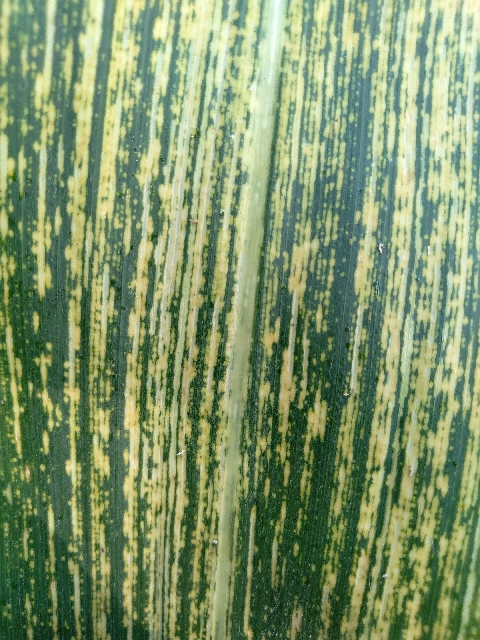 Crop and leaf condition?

maize, maize streak virus
